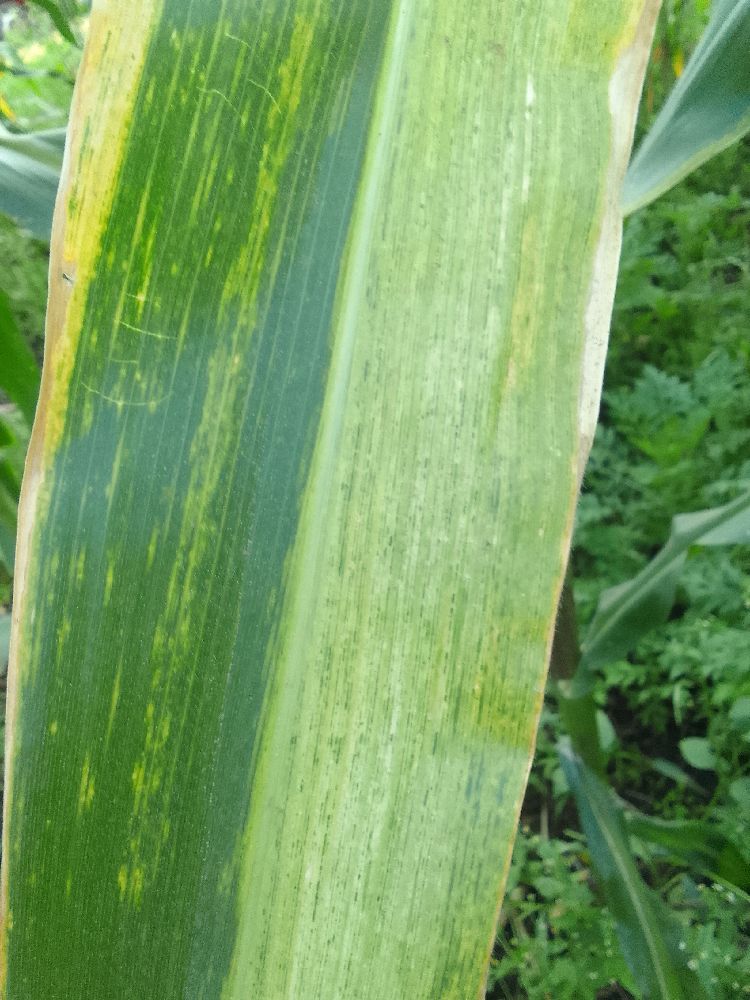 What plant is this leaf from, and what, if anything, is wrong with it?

maize, maize lethal necrosis
